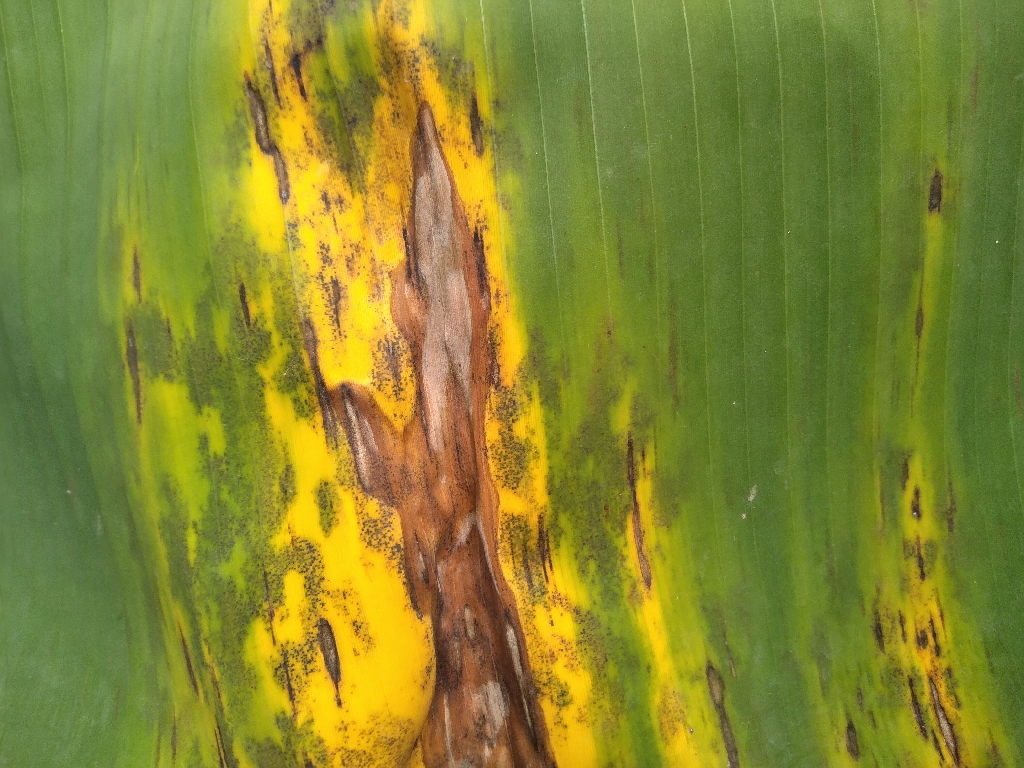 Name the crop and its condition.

banana, black sigatoka
